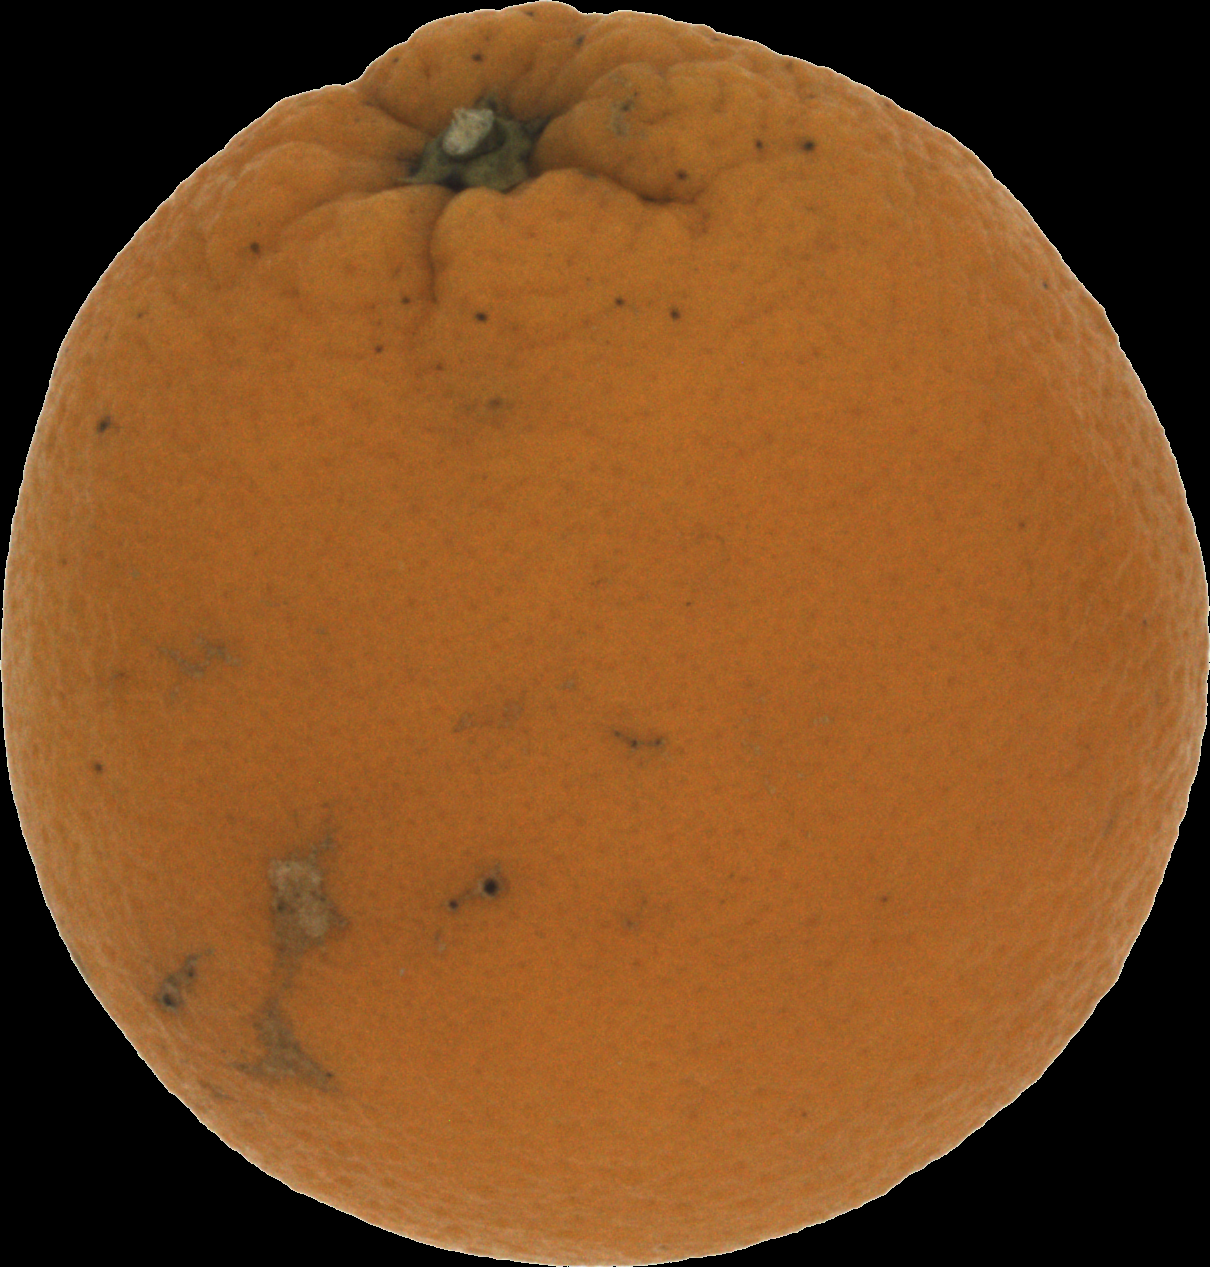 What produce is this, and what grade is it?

orange, bad
